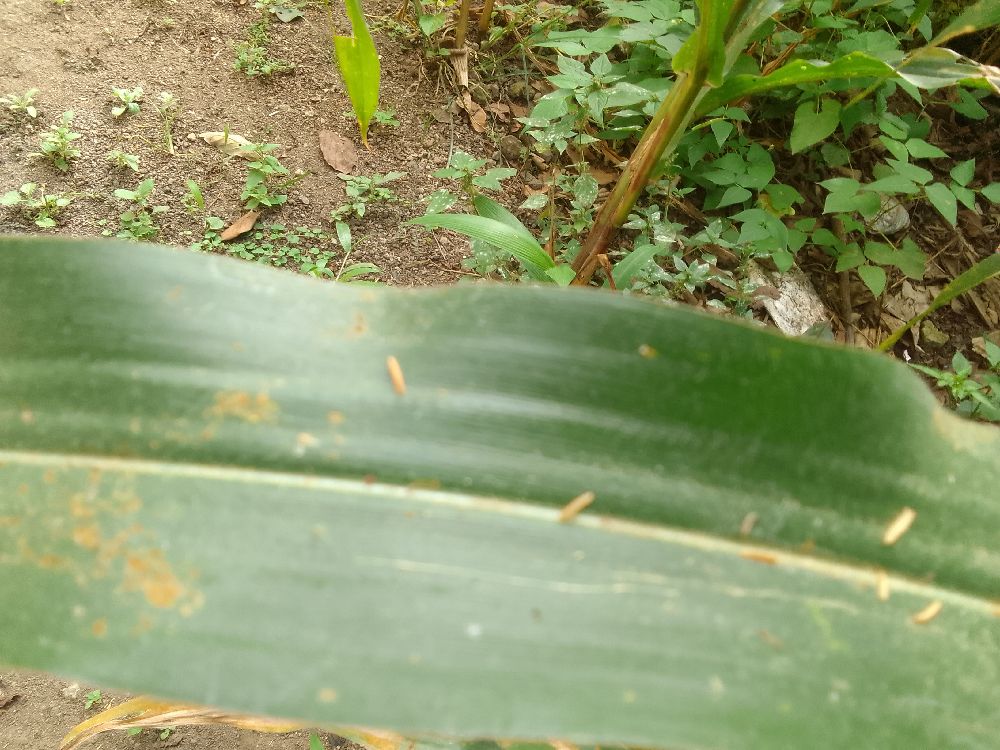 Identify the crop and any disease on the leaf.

maize, healthy
